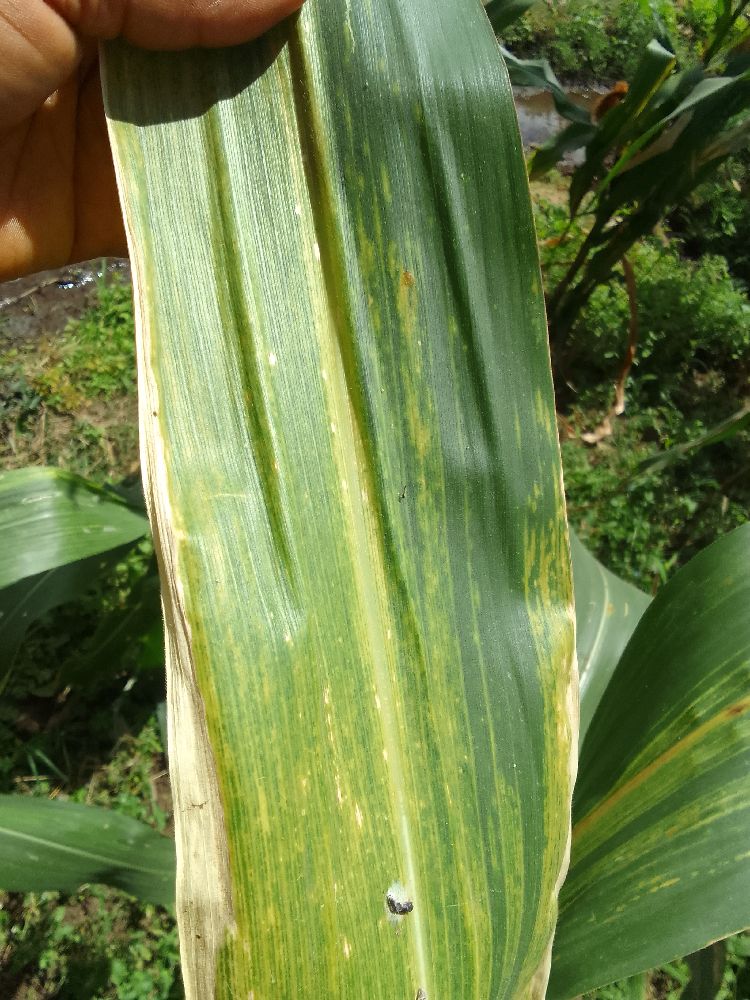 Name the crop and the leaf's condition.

maize, maize lethal necrosis
